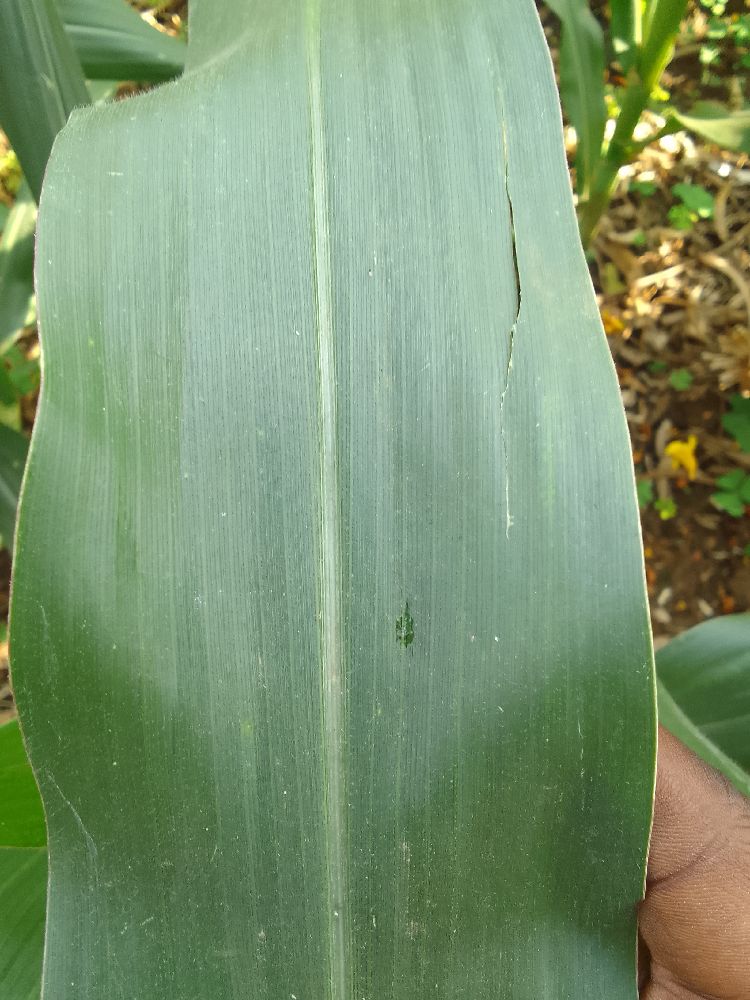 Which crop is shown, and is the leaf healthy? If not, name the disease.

maize, healthy
